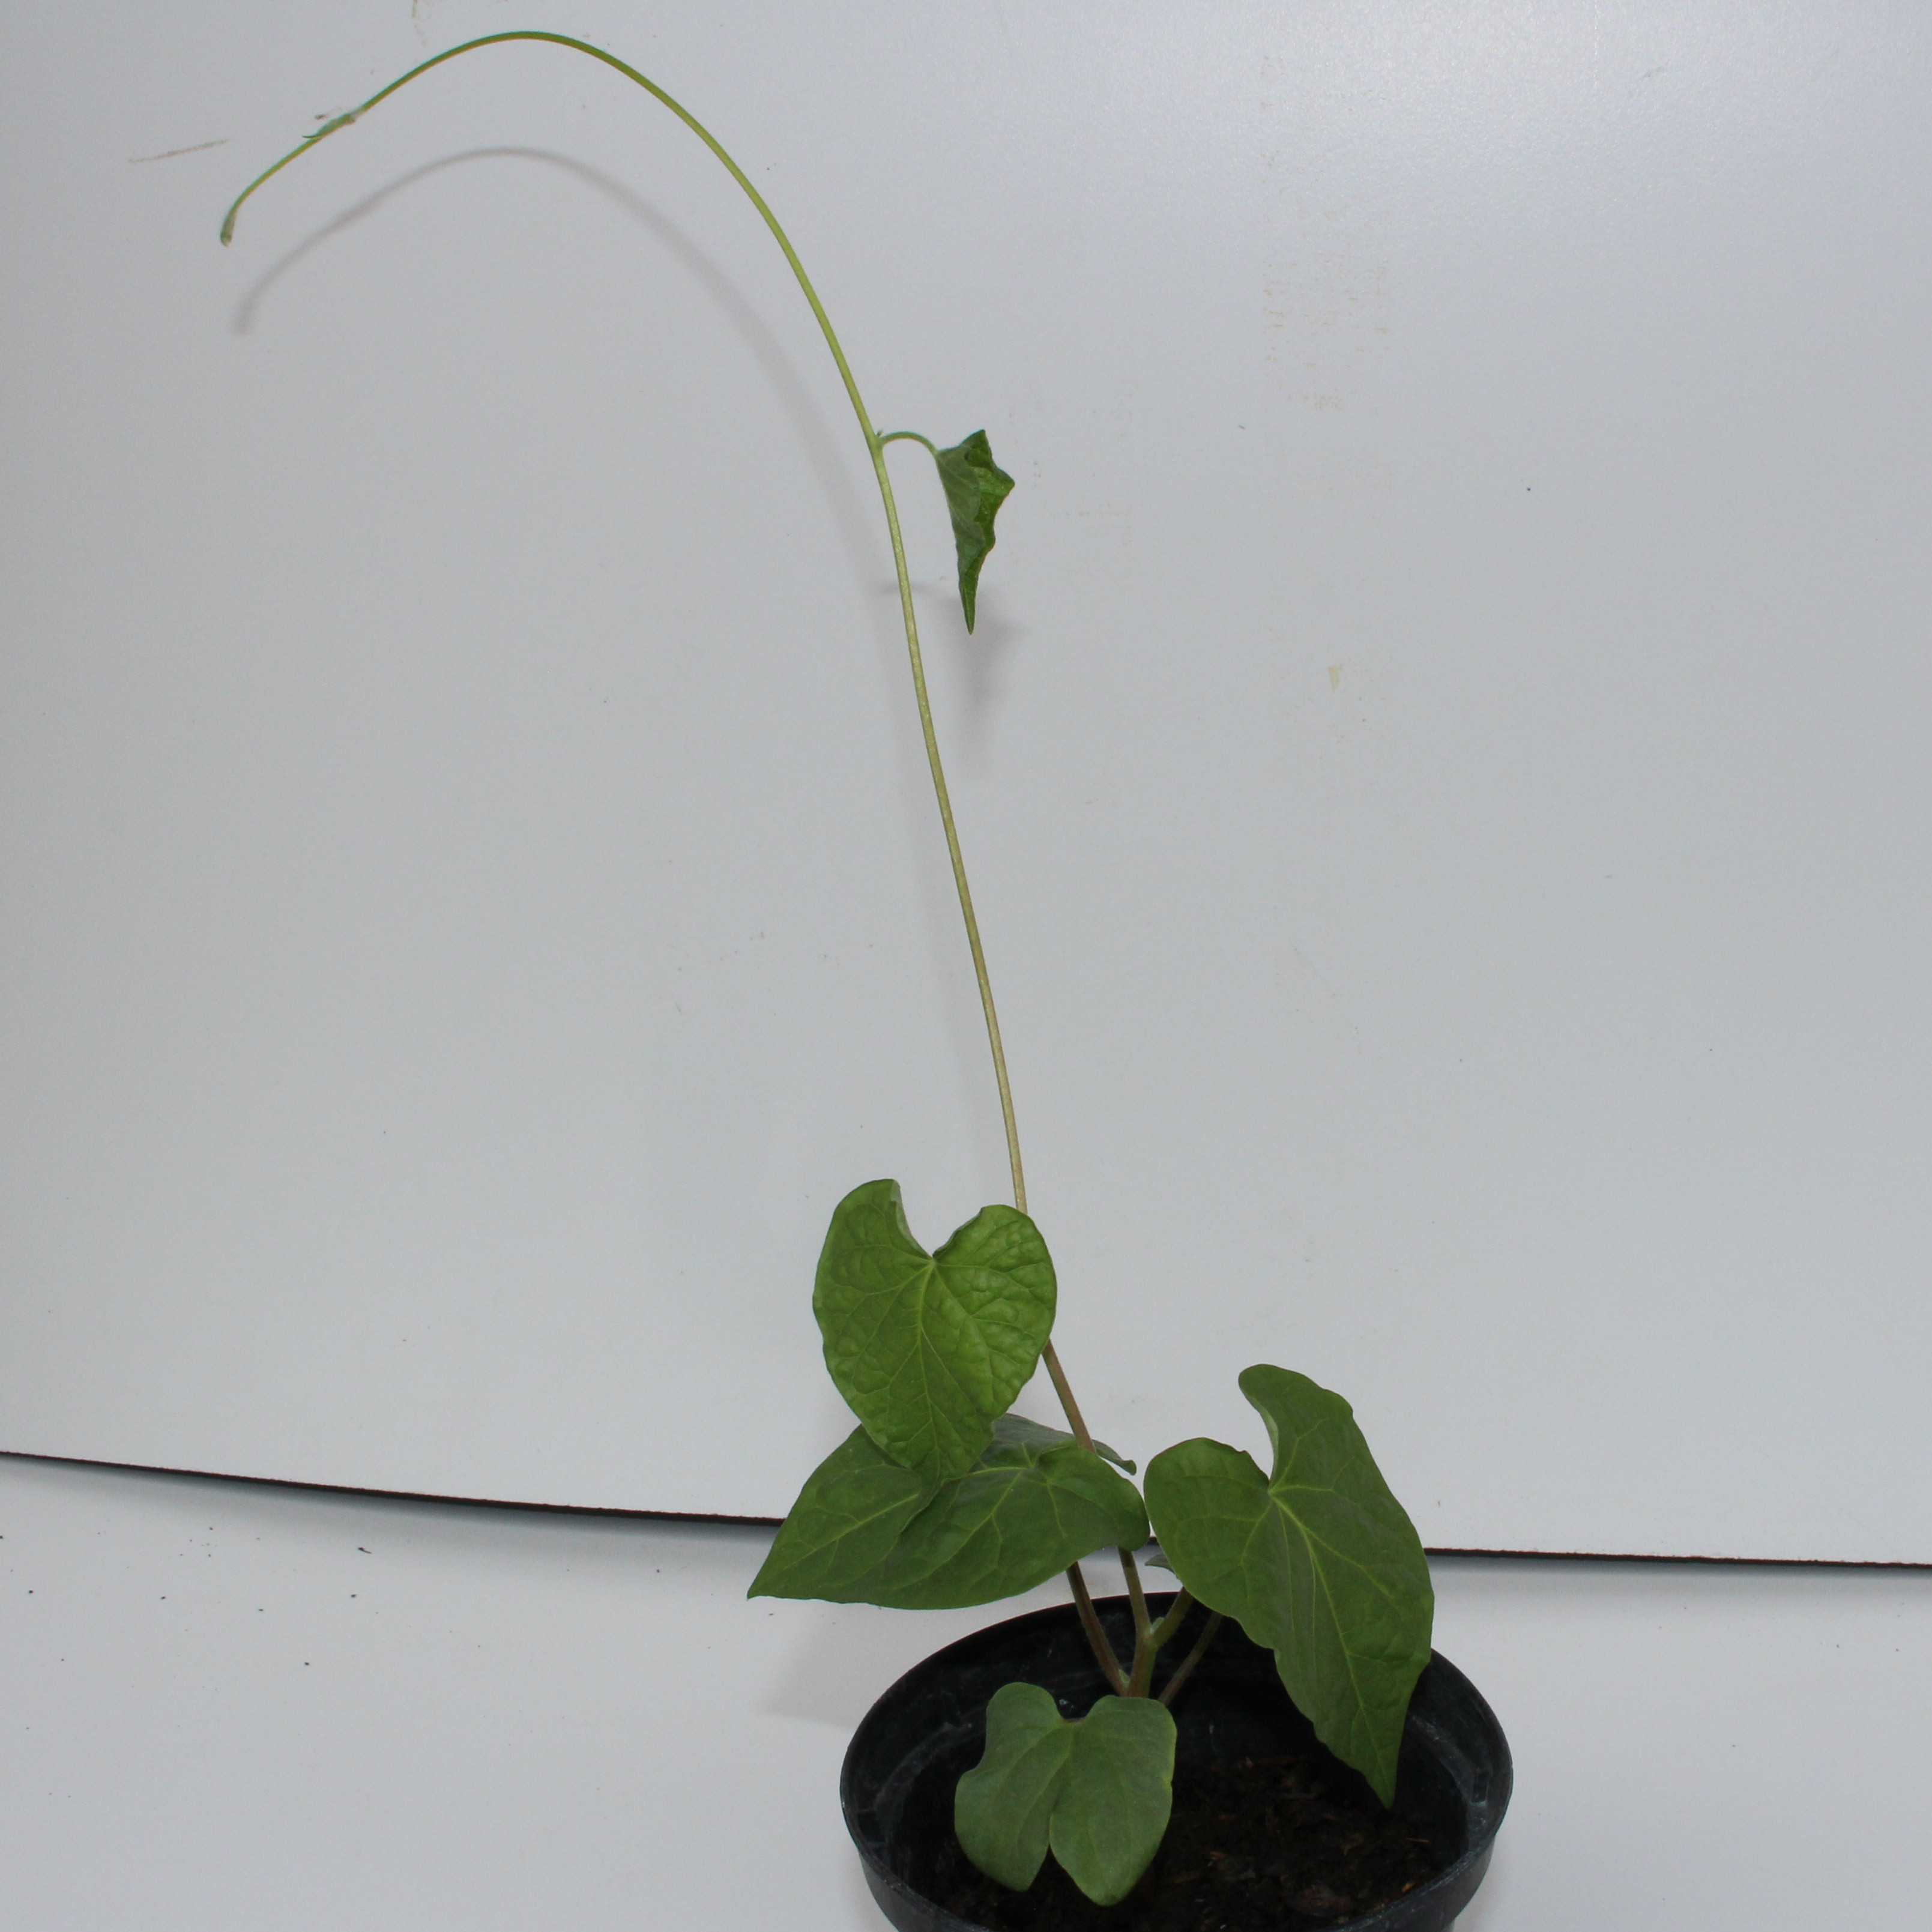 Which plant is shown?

Convolvulus arvensis
